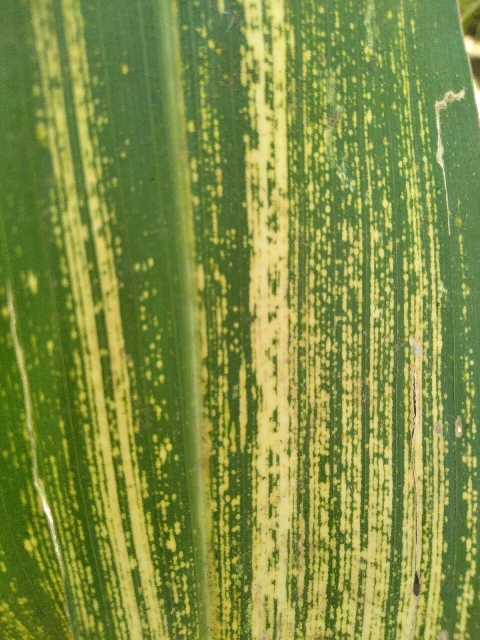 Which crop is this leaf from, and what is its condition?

maize, maize streak virus
